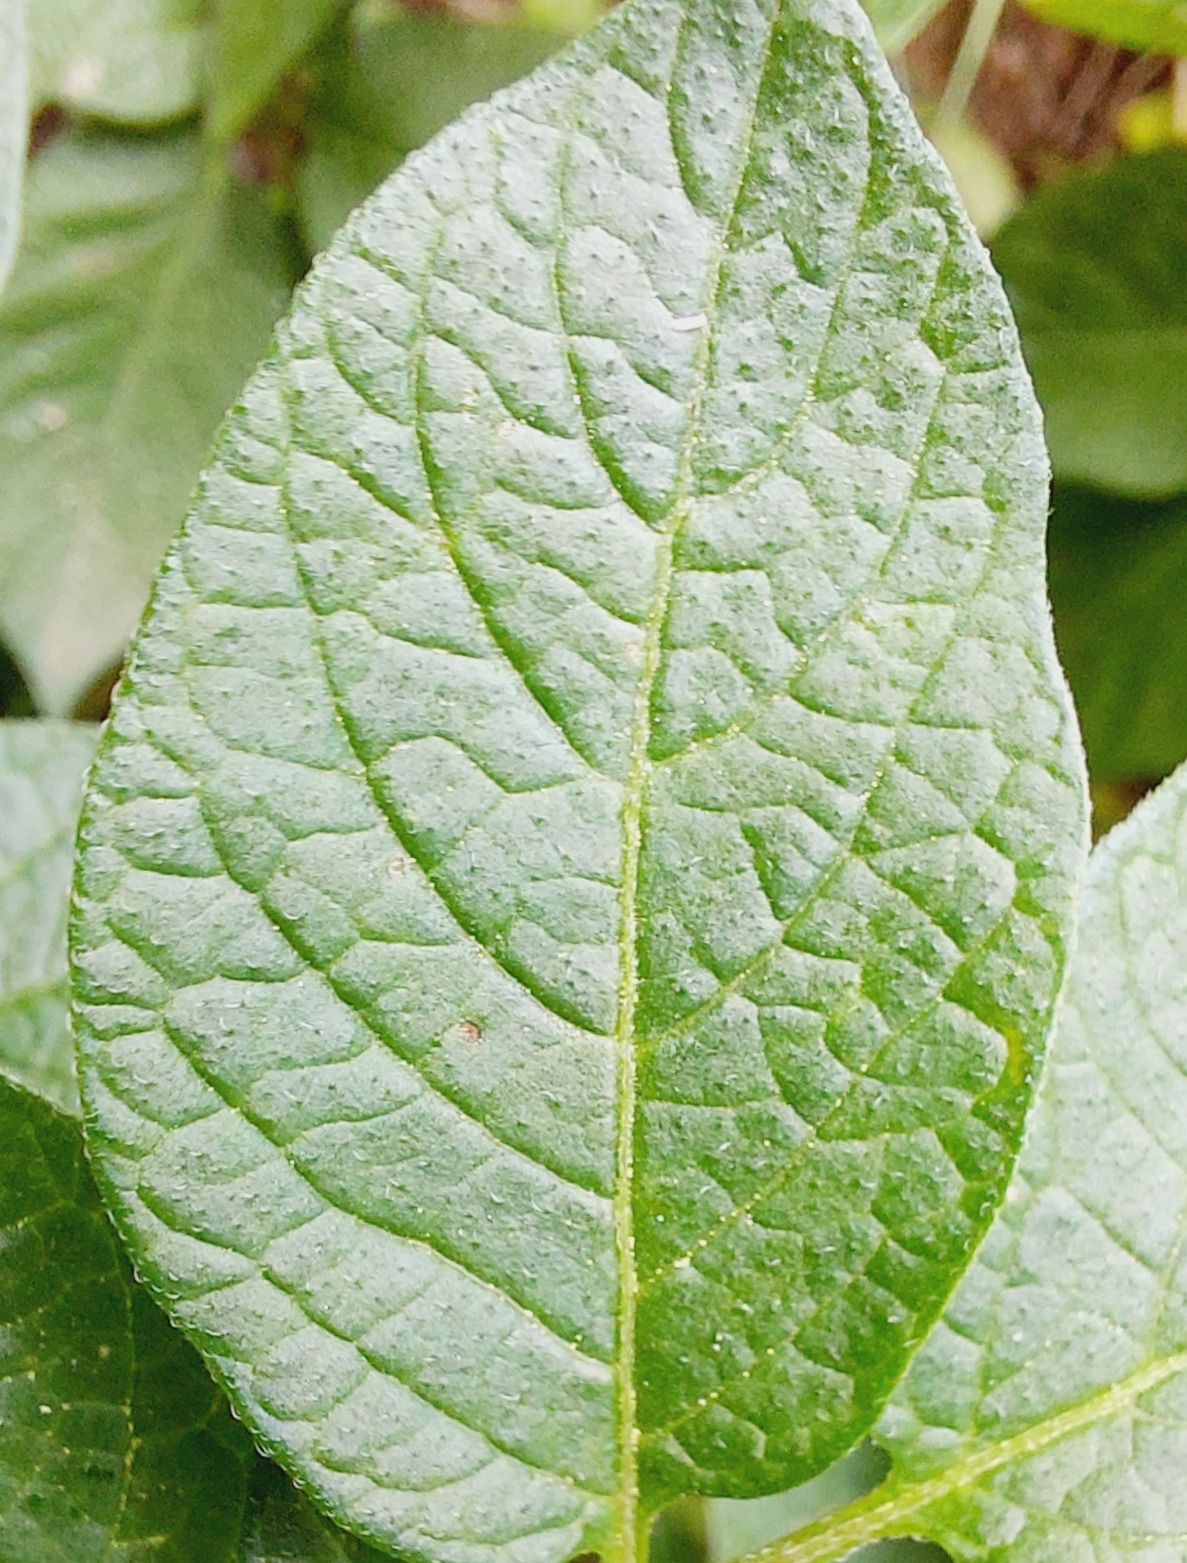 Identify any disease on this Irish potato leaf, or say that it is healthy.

healthy
